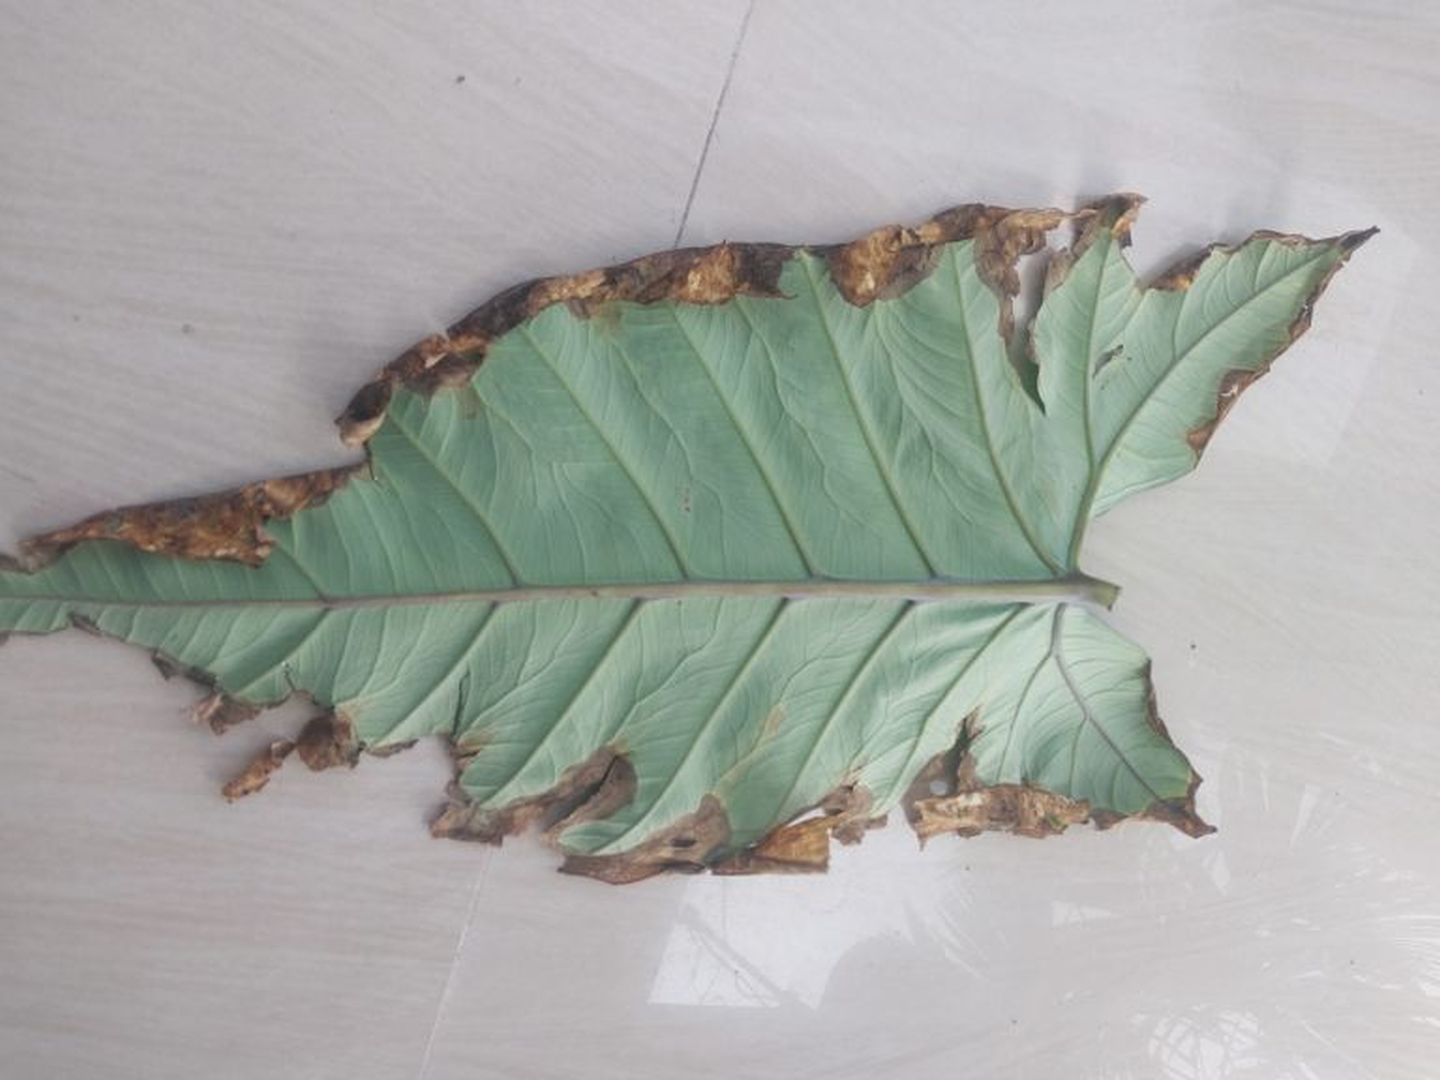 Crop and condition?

taro, leaf blight
